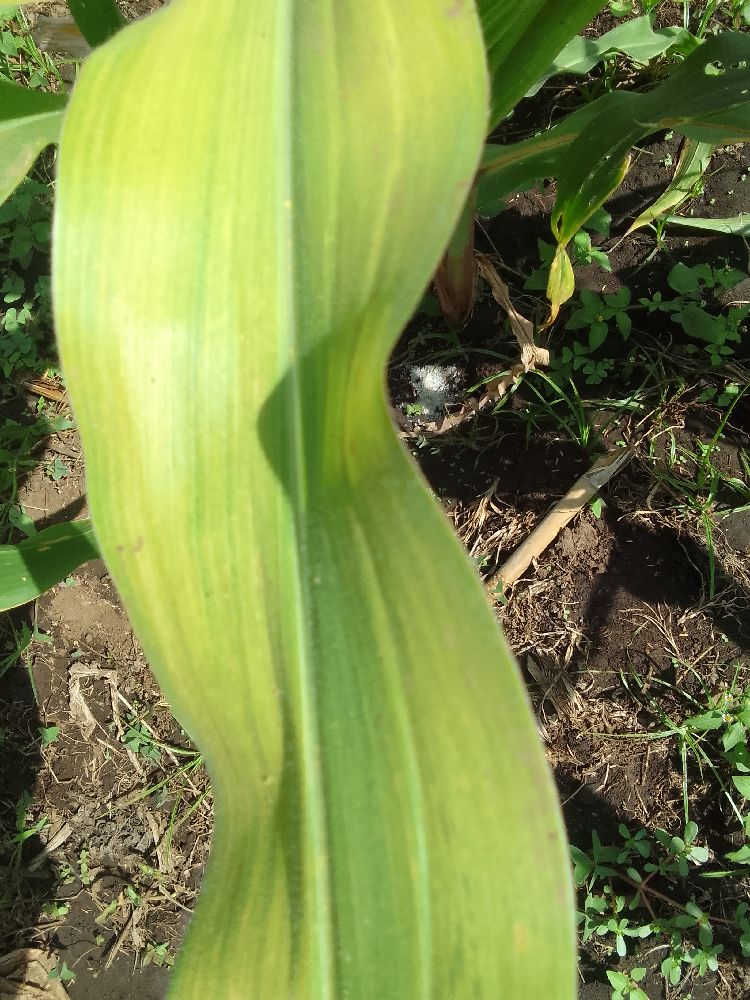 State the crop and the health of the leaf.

maize, maize lethal necrosis
